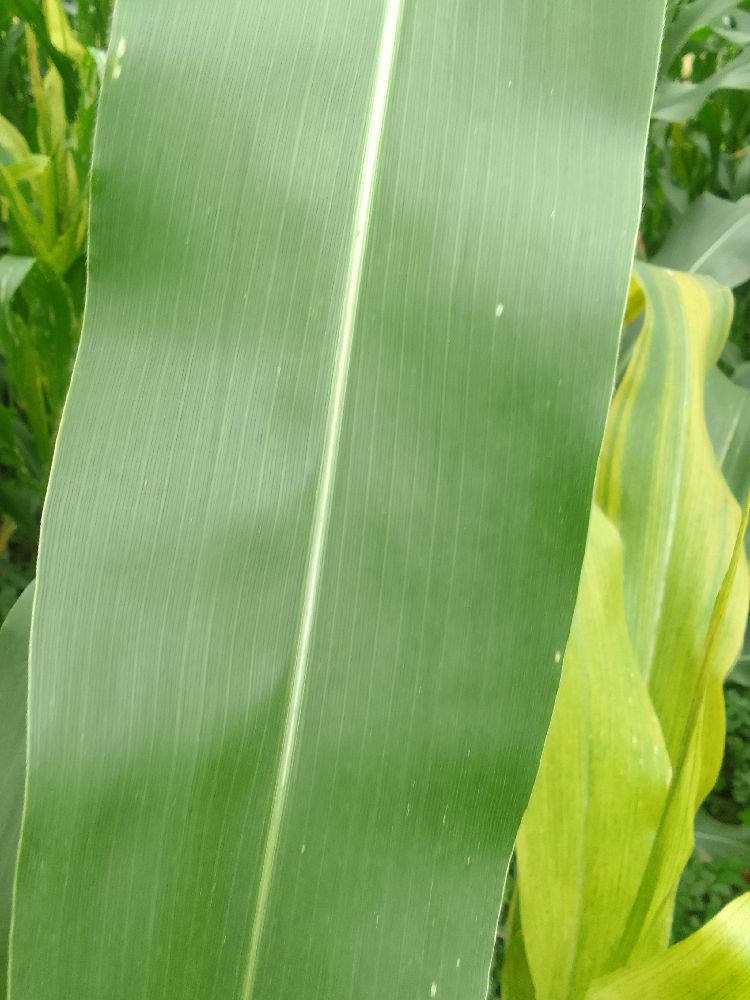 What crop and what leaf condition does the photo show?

maize, healthy
